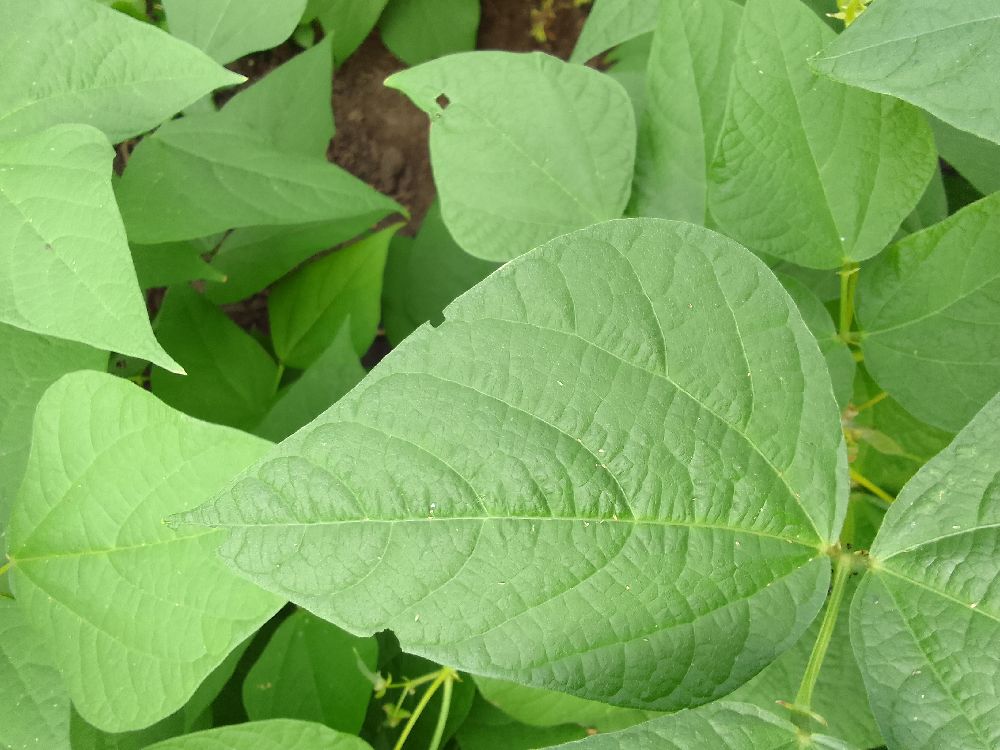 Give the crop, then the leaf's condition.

common bean, healthy
